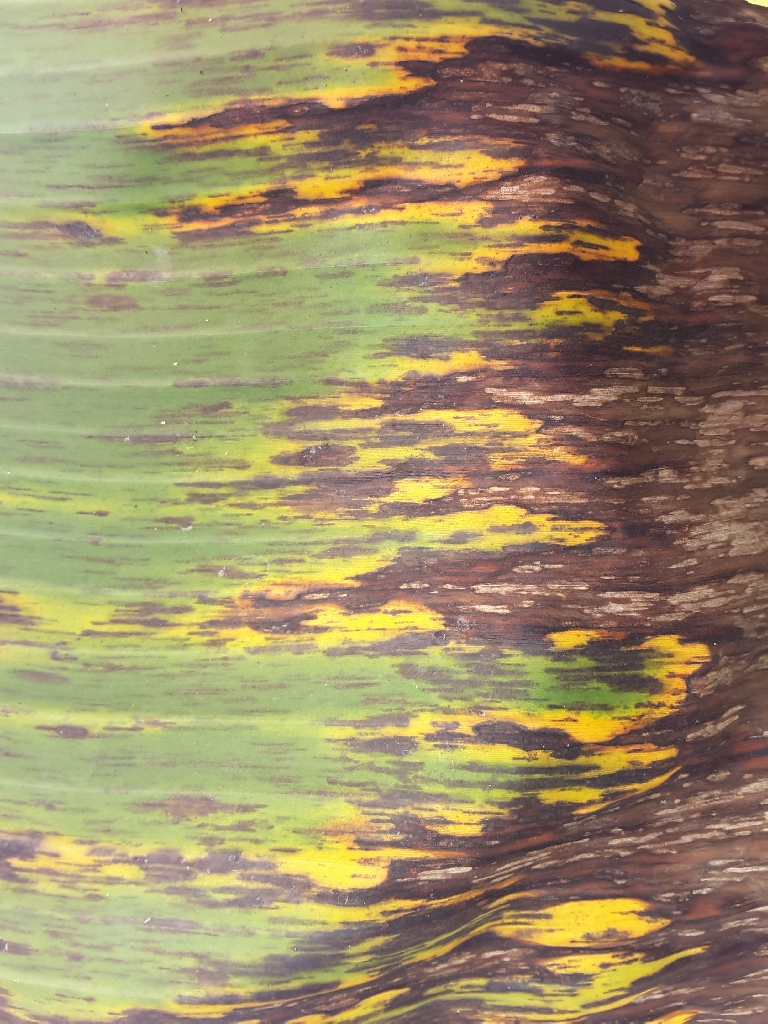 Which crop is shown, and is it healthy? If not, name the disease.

banana, black sigatoka
